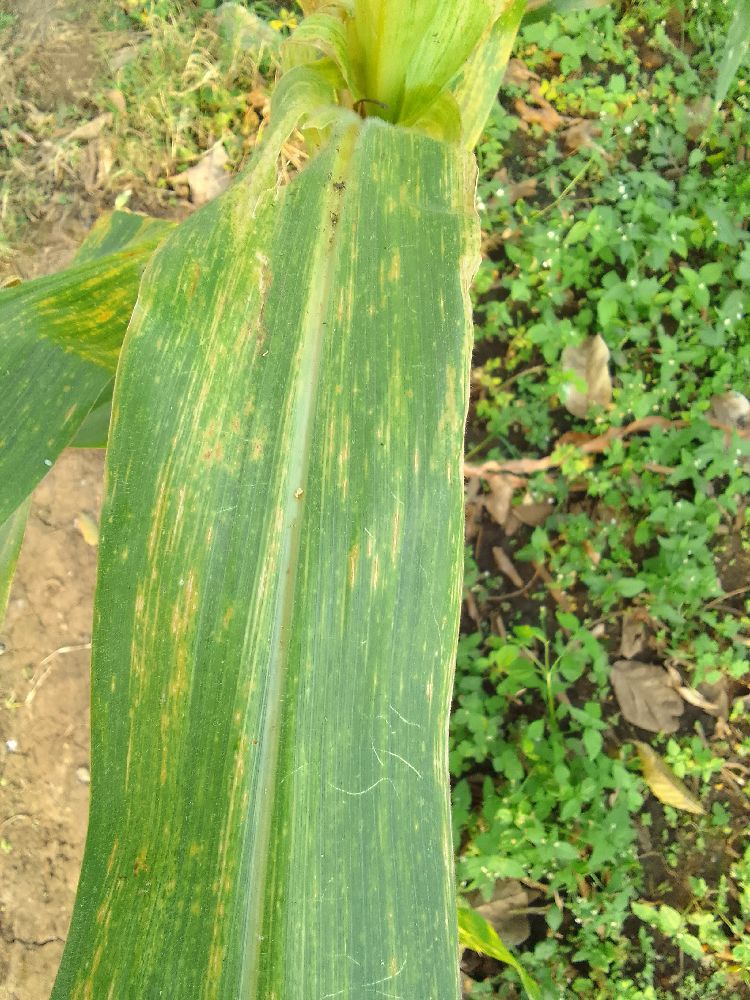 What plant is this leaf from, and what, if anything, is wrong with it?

maize, maize lethal necrosis
